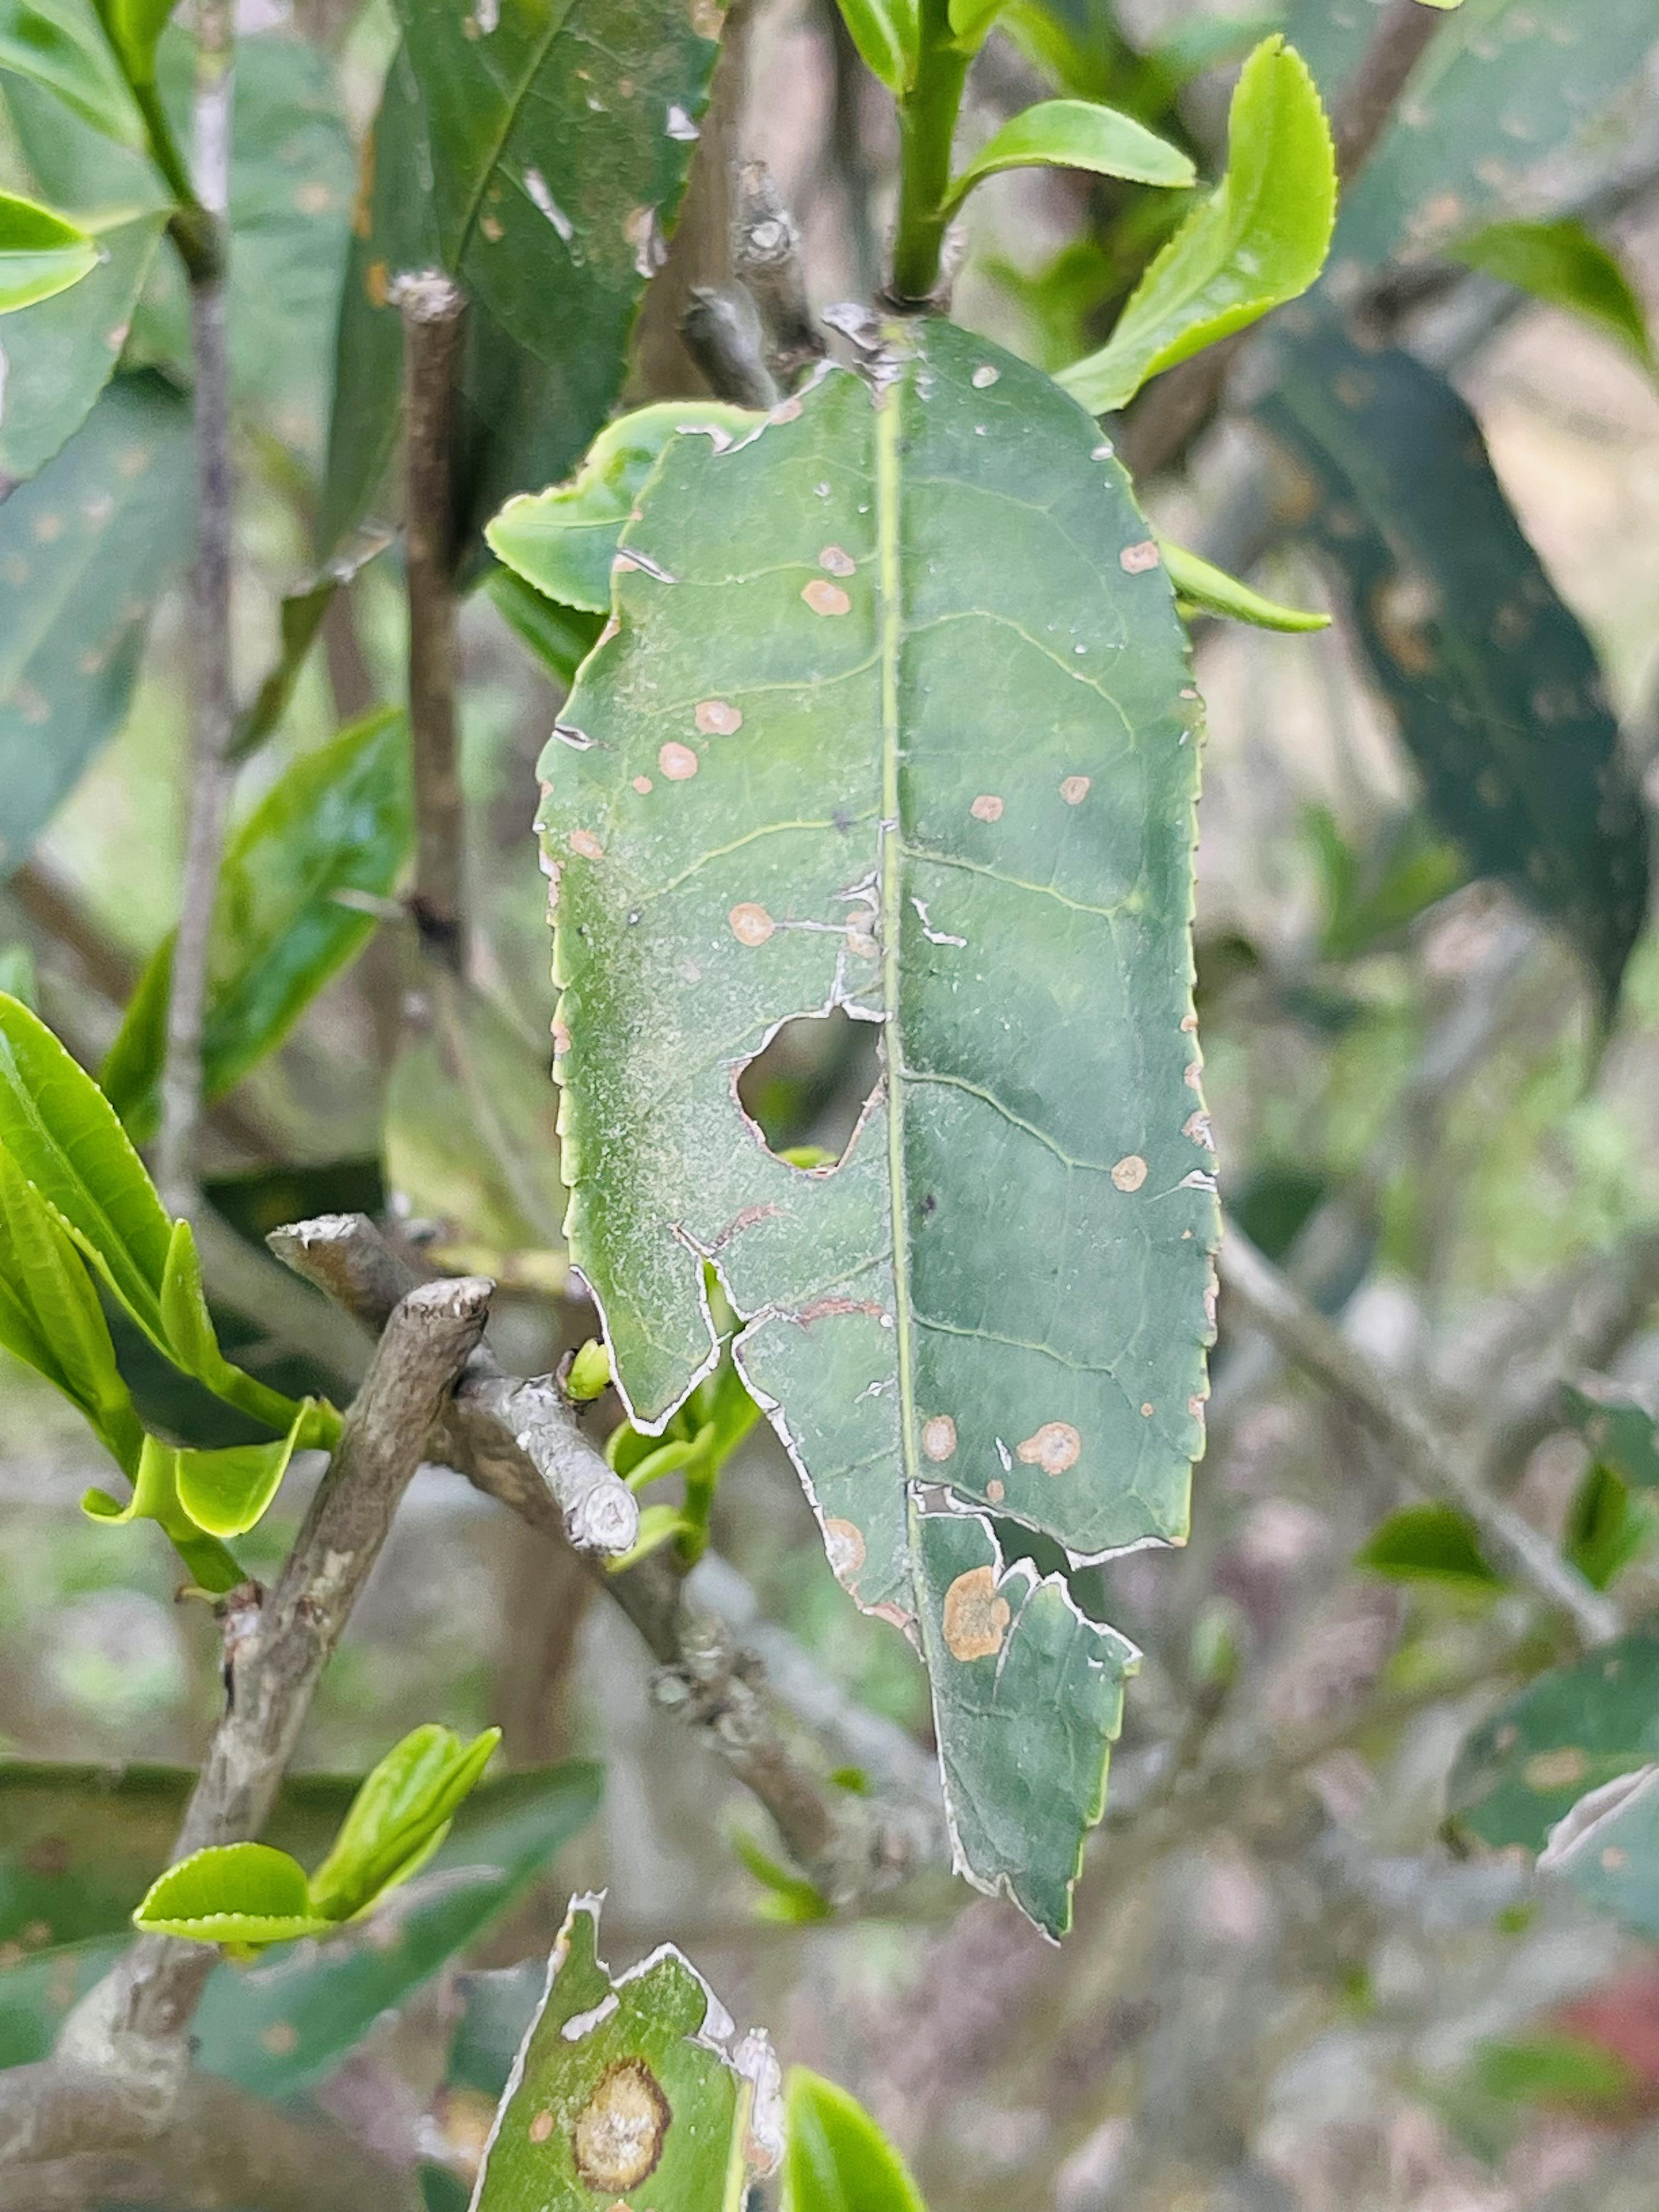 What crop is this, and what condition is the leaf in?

tea, red rust
